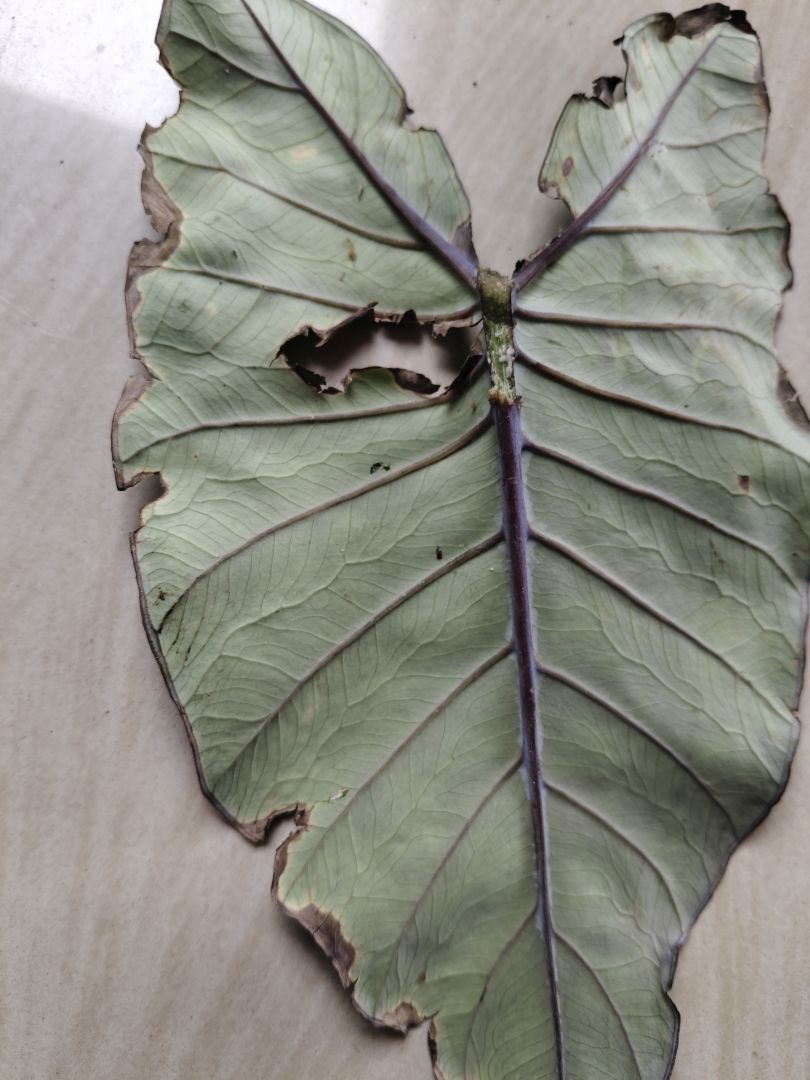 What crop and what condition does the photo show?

taro, leaf blight
